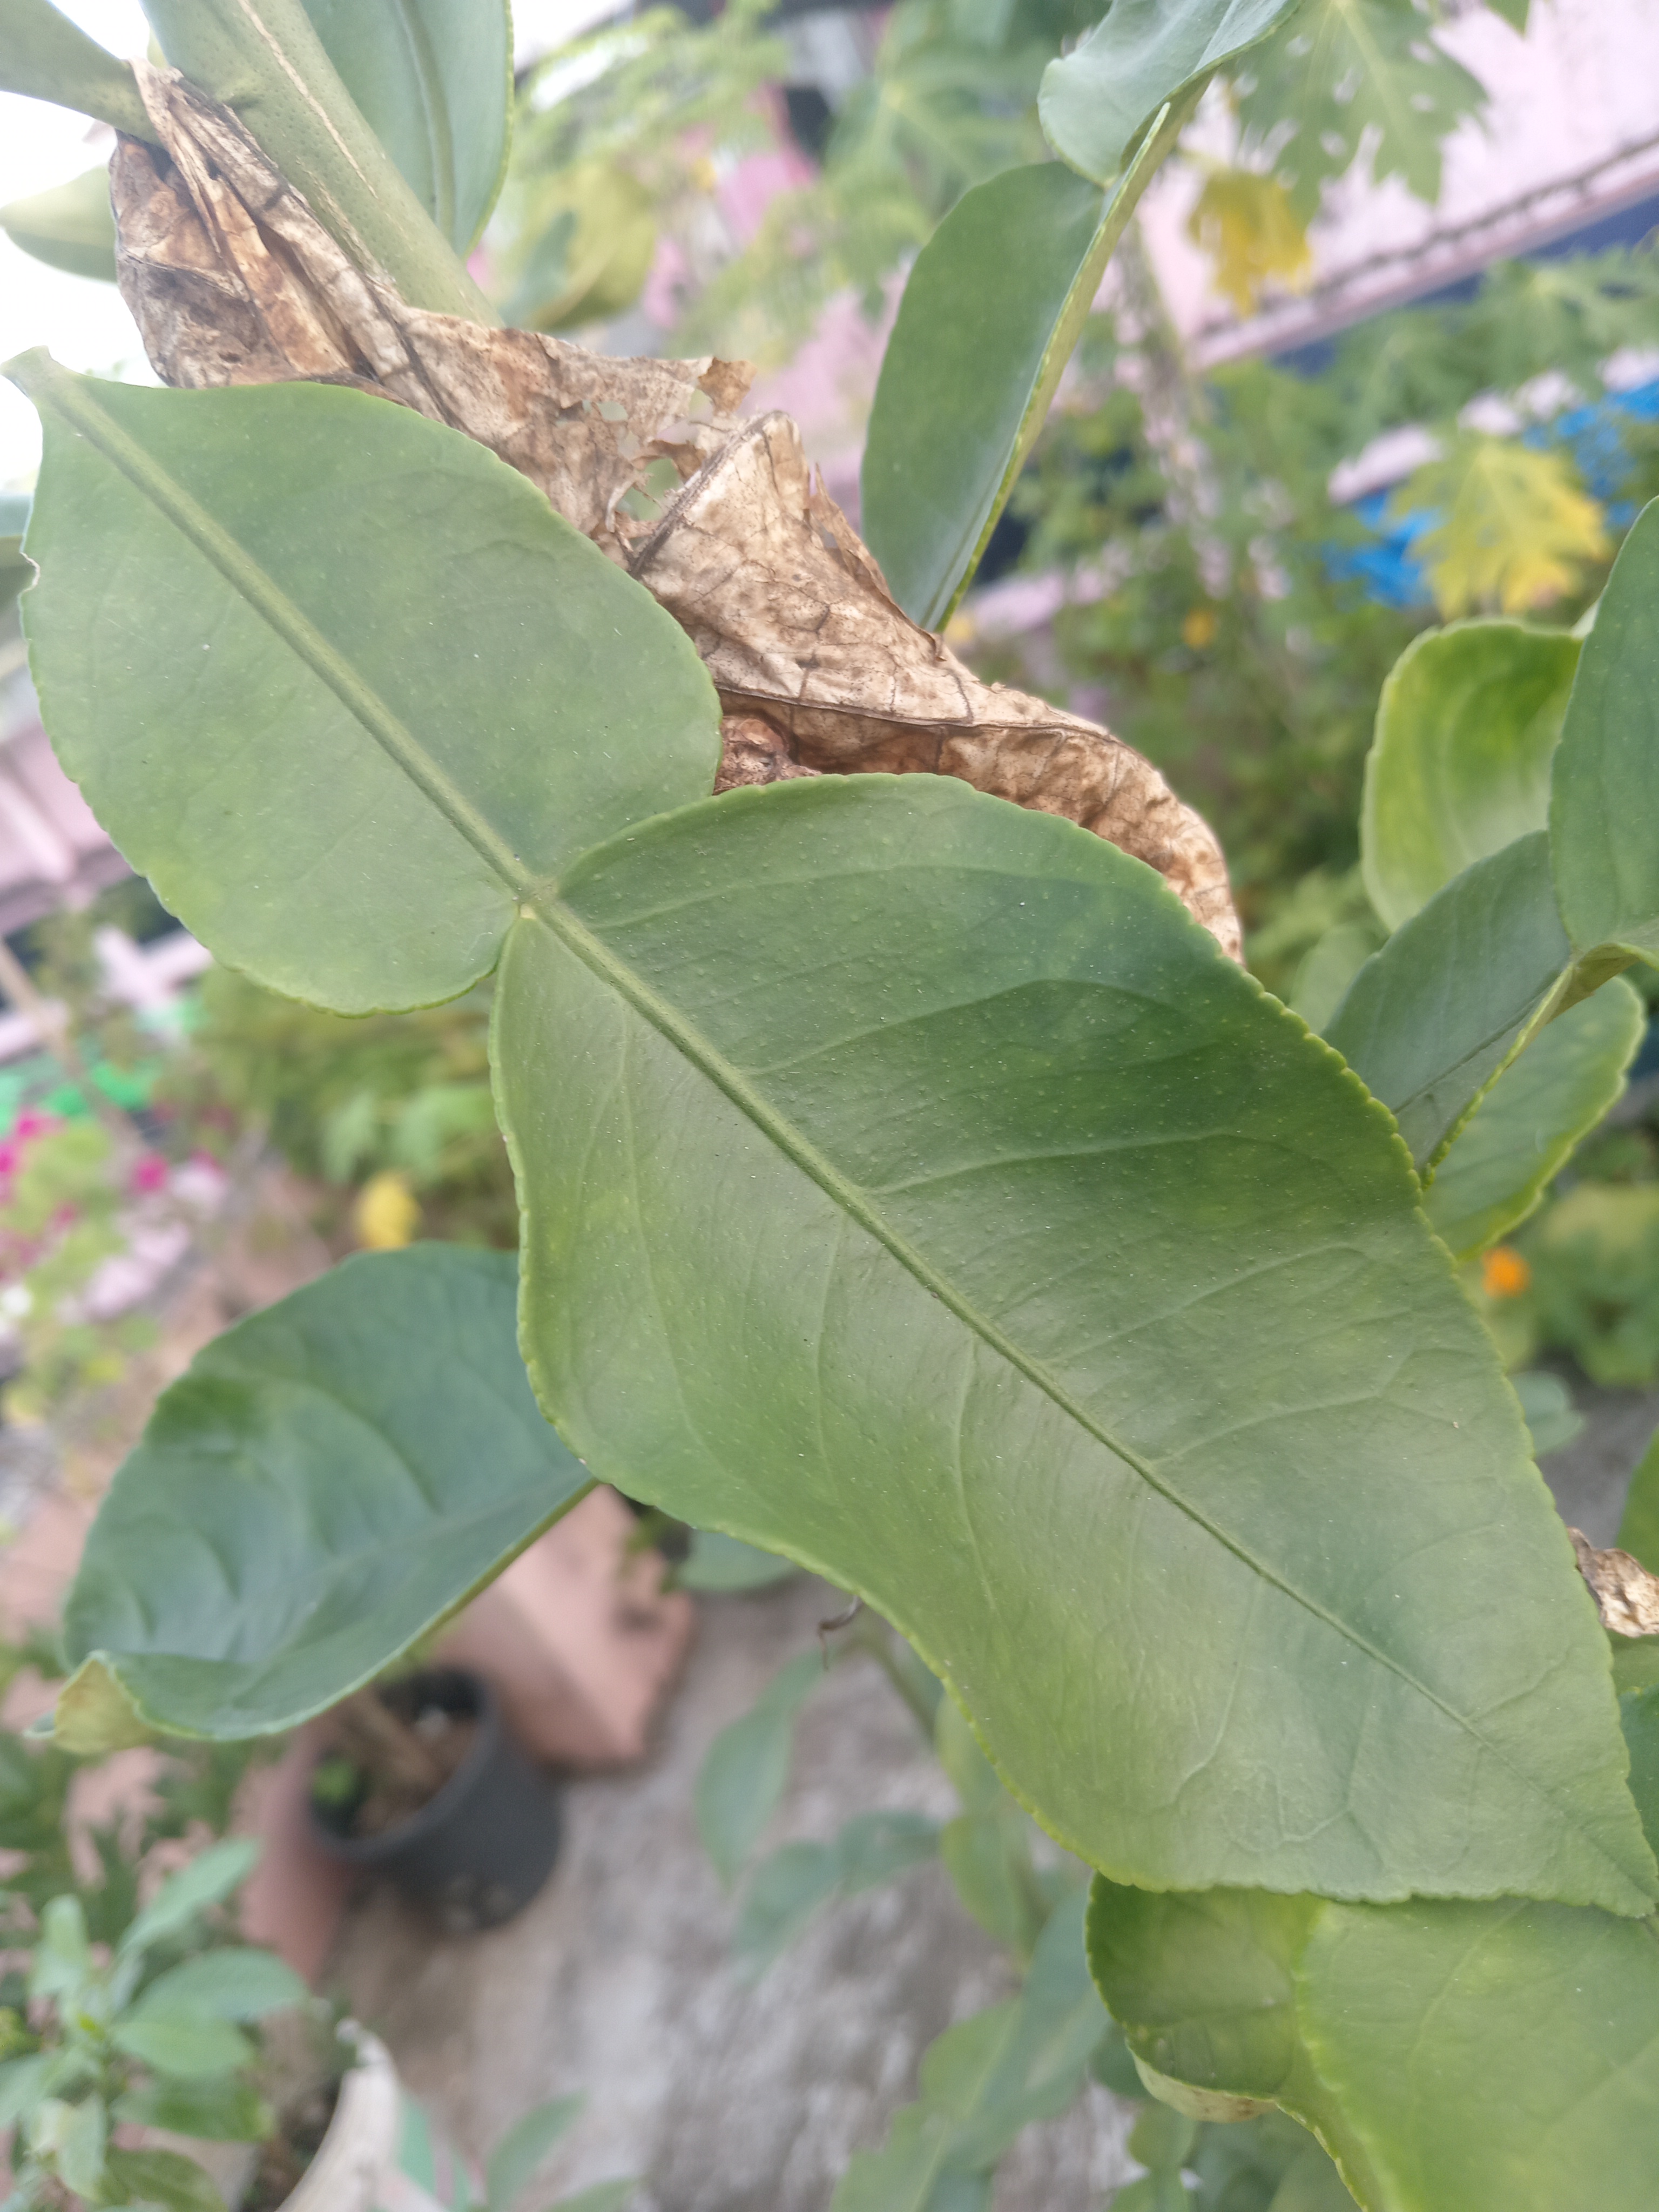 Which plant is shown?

lemon
